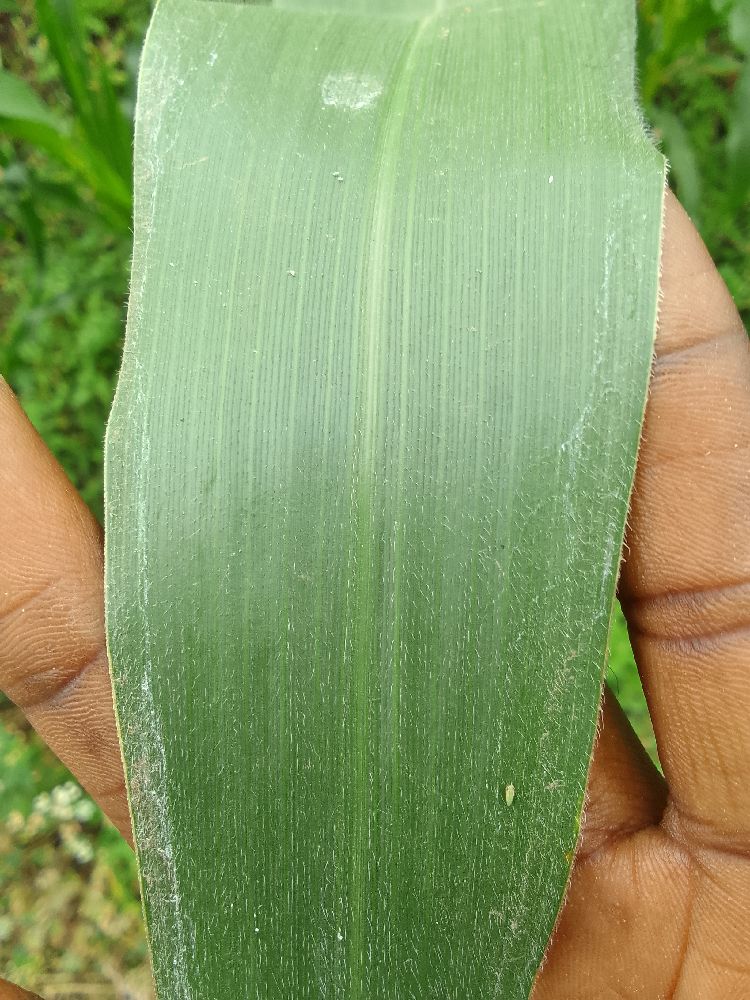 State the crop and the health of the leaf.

maize, healthy
